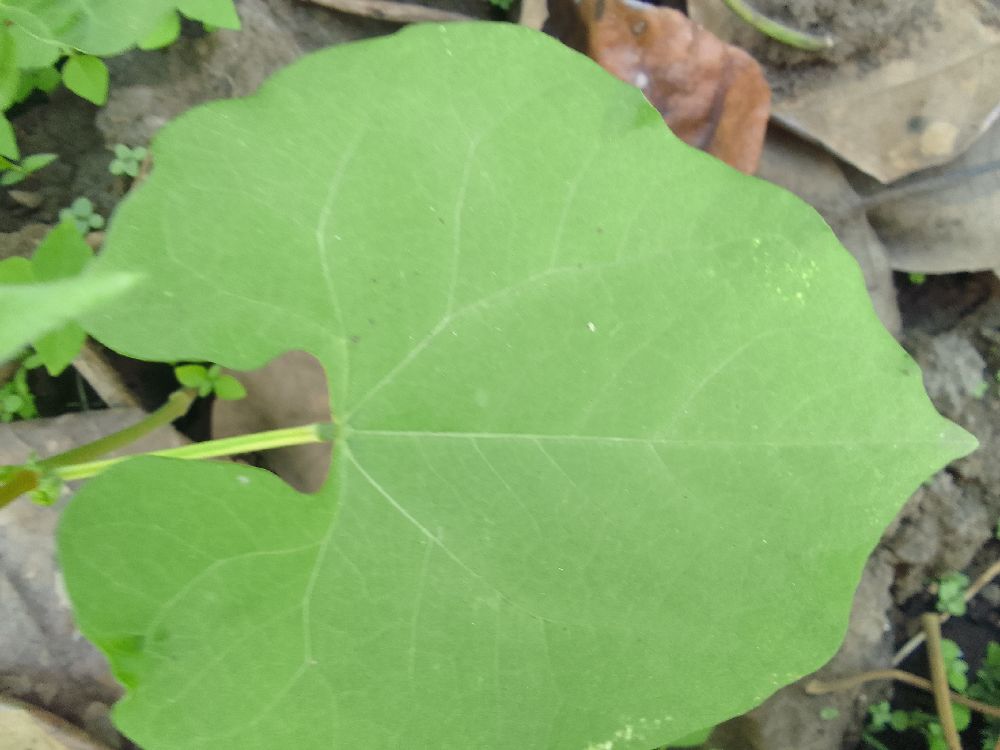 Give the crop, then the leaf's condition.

common bean, healthy
